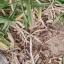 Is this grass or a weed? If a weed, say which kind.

grass
